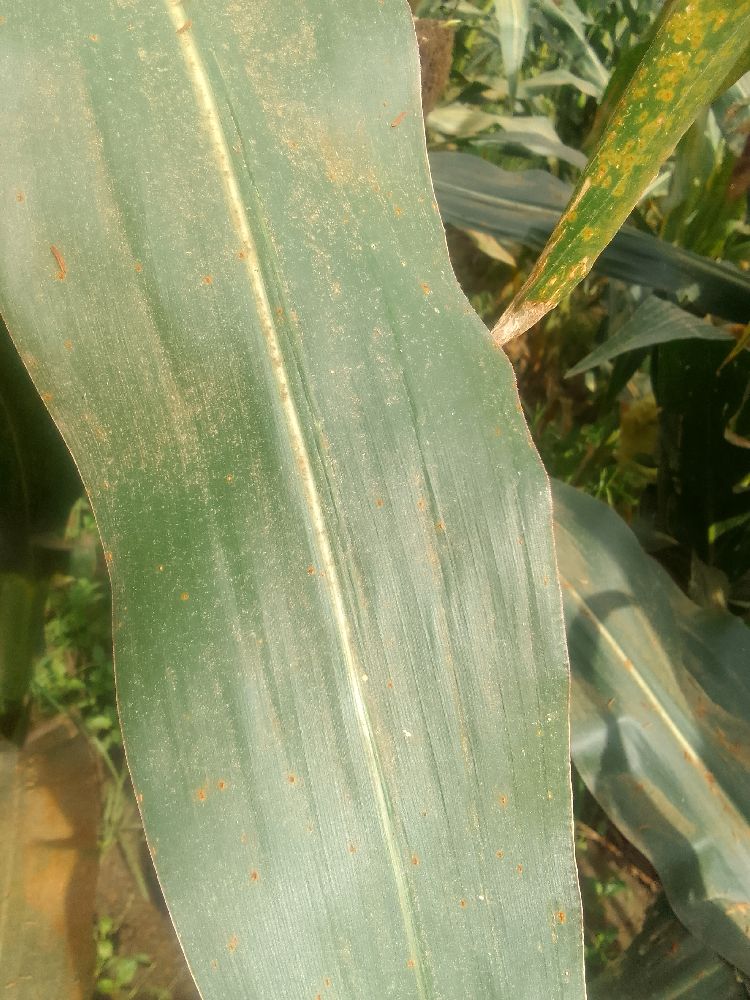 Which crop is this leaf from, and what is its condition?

maize, healthy
